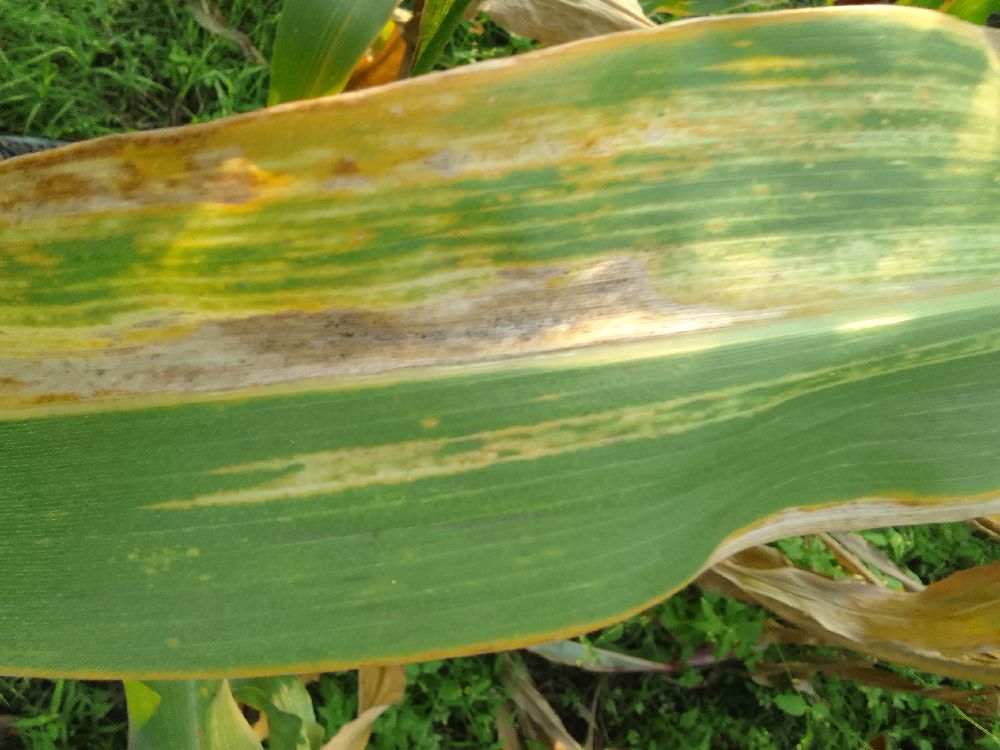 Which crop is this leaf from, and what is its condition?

maize, maize lethal necrosis
